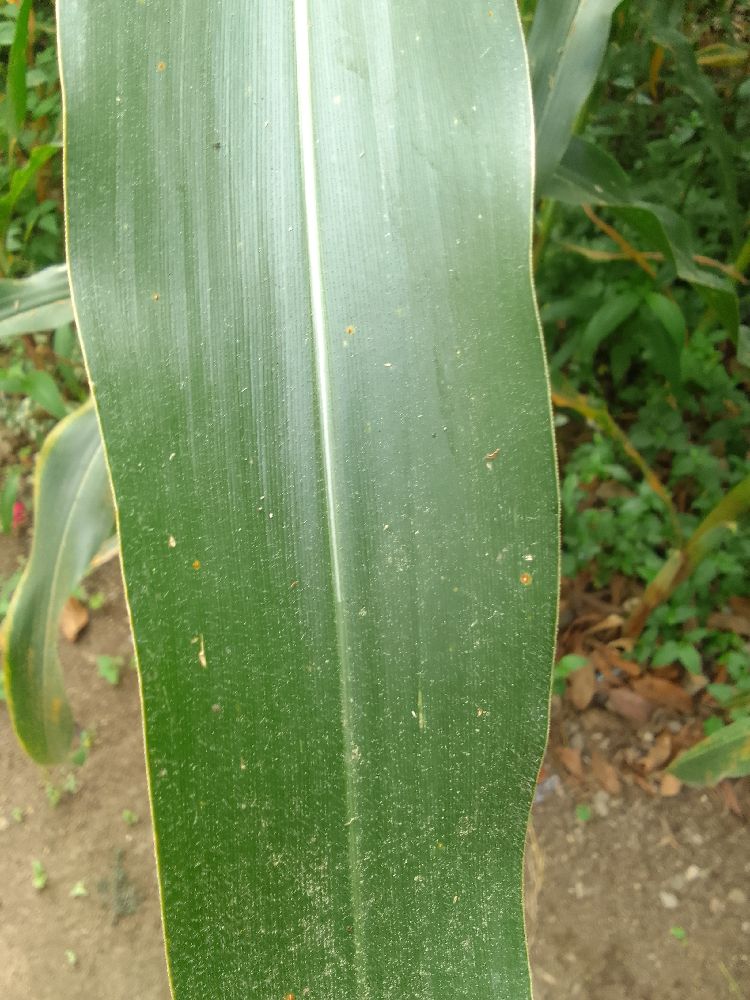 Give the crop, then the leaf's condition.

maize, healthy
